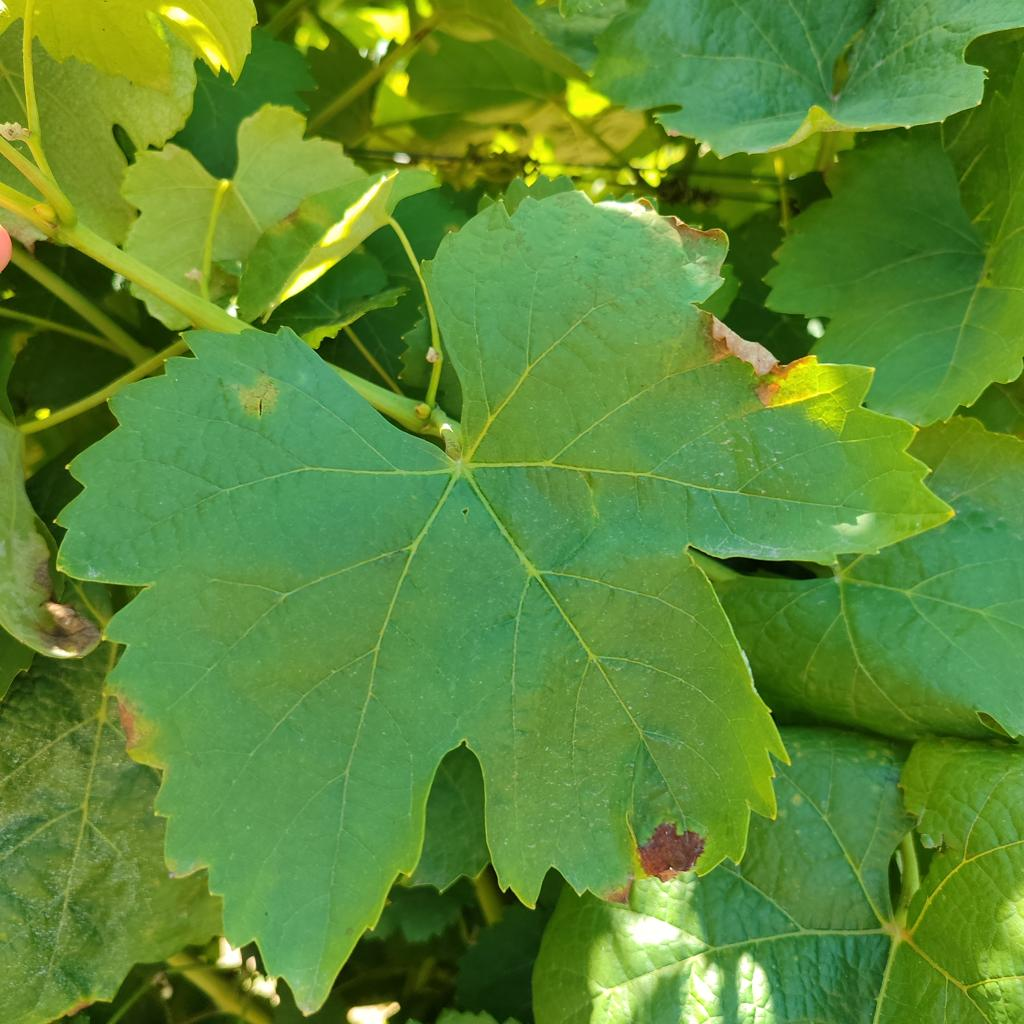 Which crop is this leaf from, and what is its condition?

grapevine, downy mildew
